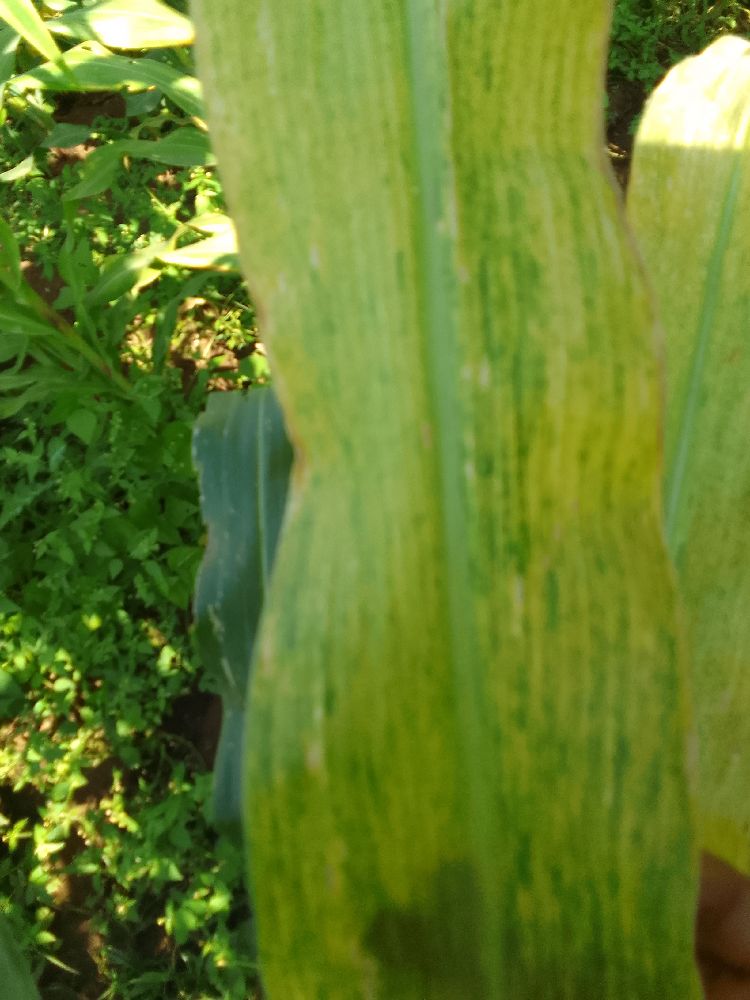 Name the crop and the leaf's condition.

maize, maize lethal necrosis
